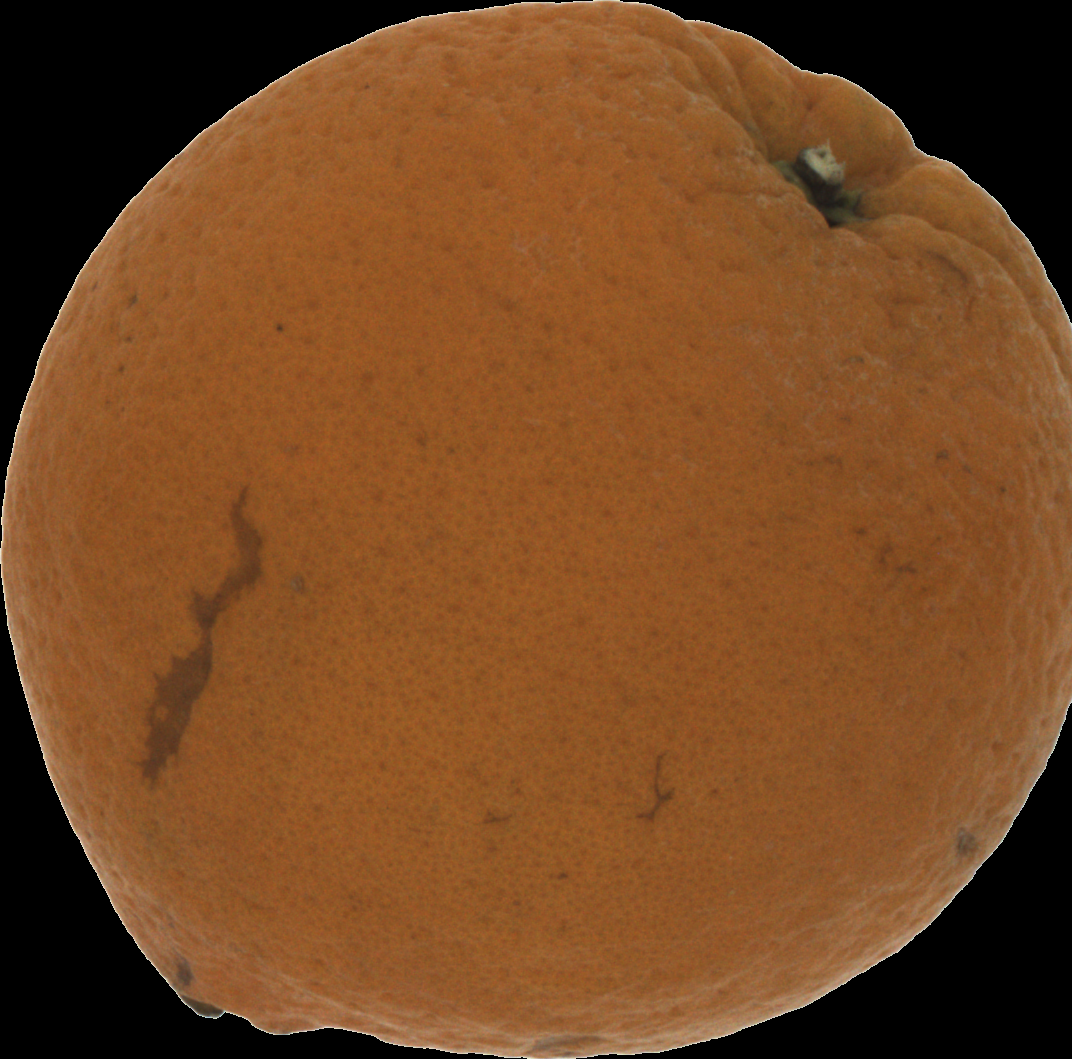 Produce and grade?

orange, bad
